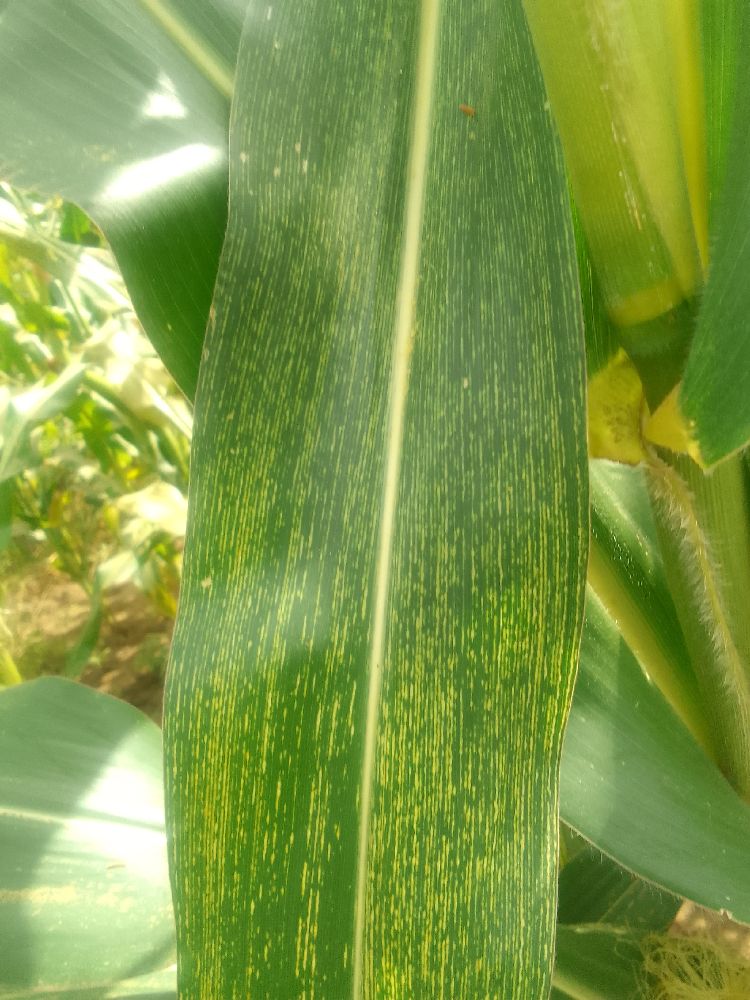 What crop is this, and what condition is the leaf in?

maize, maize streak virus
